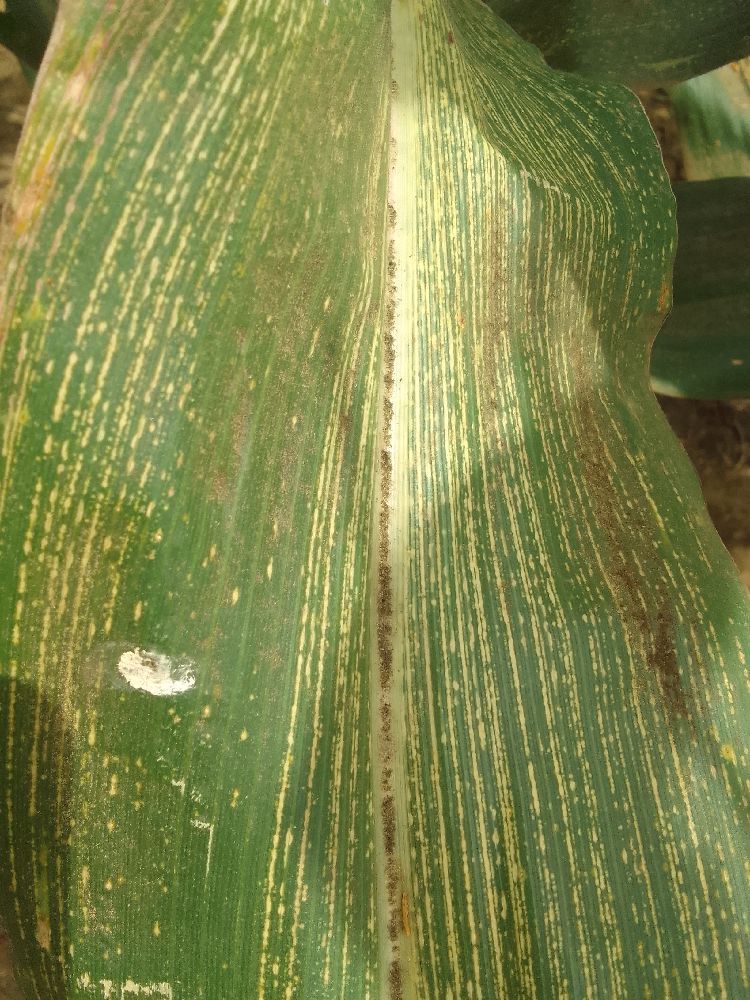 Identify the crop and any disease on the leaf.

maize, maize streak virus
